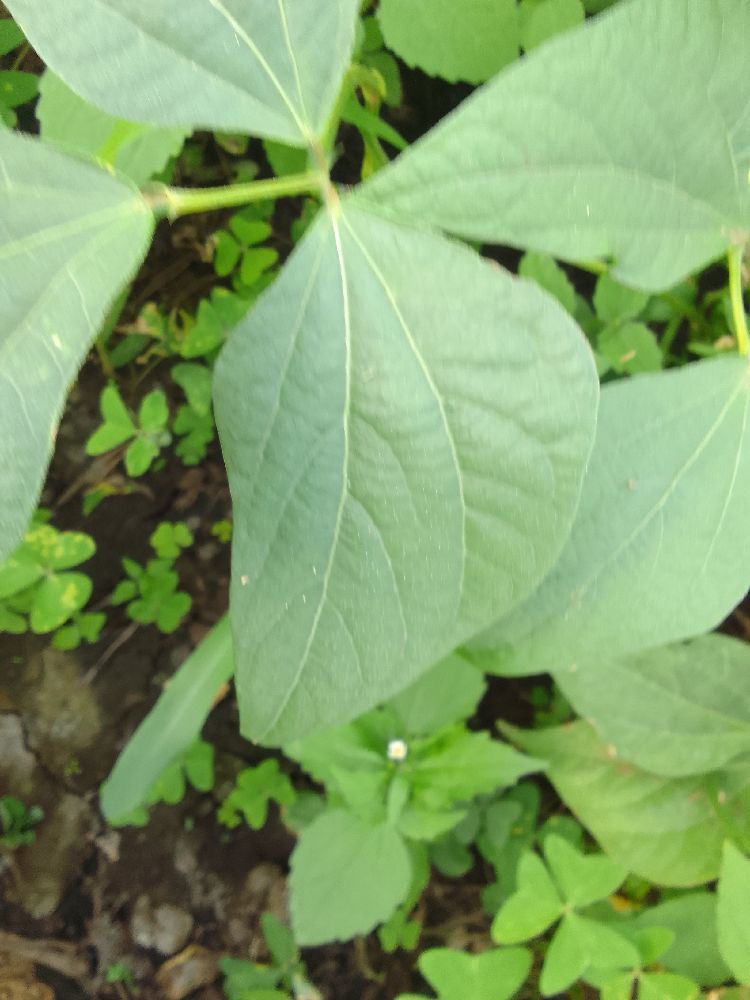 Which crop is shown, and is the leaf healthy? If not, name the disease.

common bean, healthy
